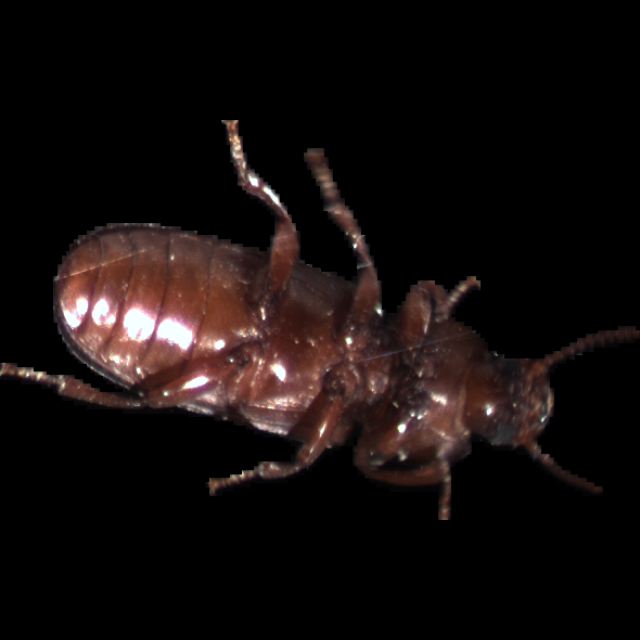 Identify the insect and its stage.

mealworm beetle
